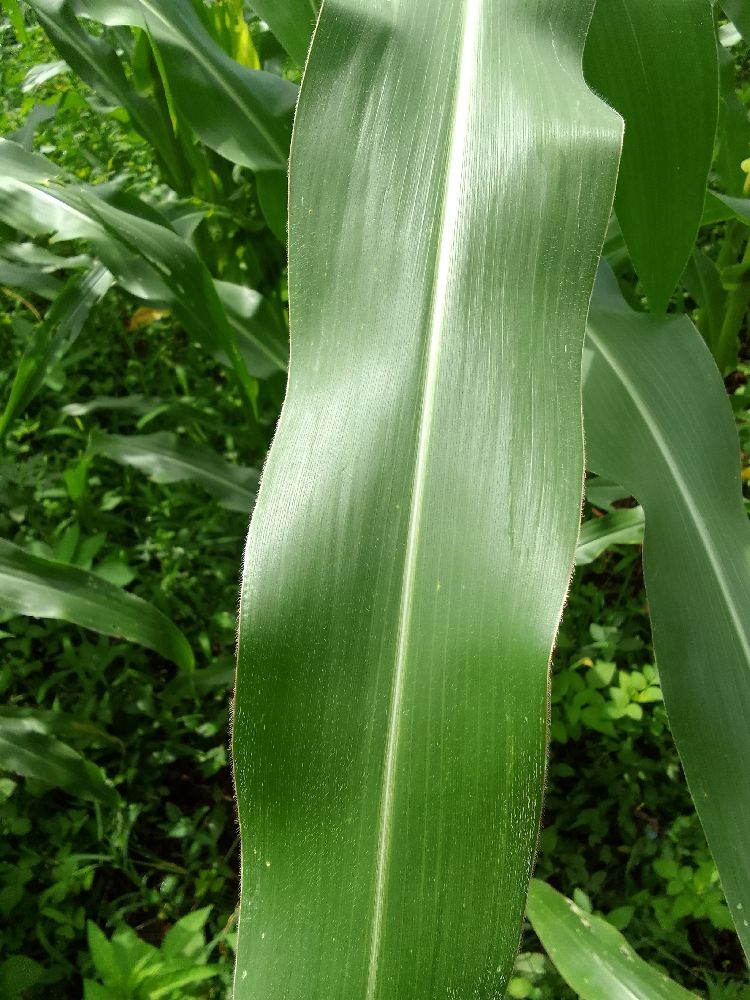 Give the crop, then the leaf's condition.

maize, healthy
